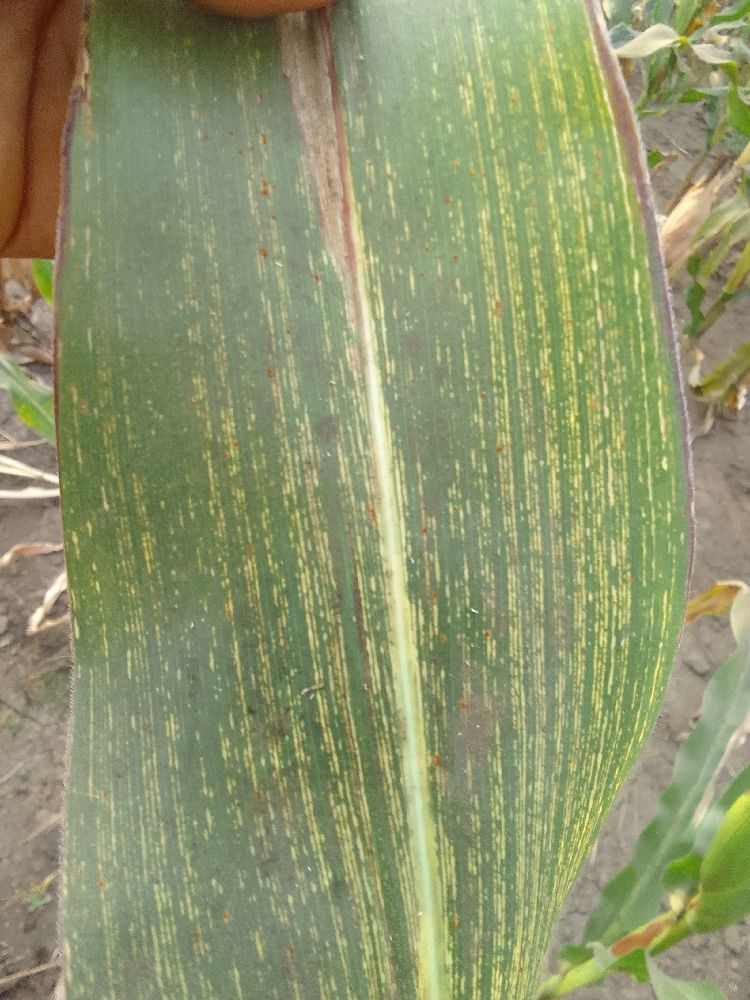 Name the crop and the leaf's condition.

maize, maize streak virus
